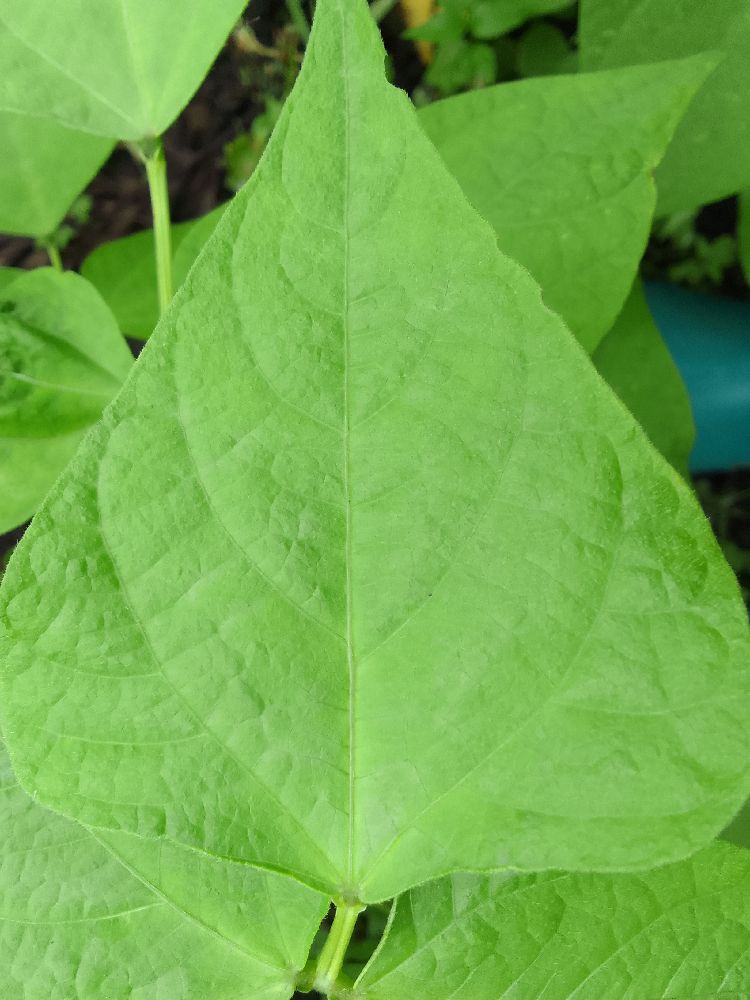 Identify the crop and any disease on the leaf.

common bean, healthy
